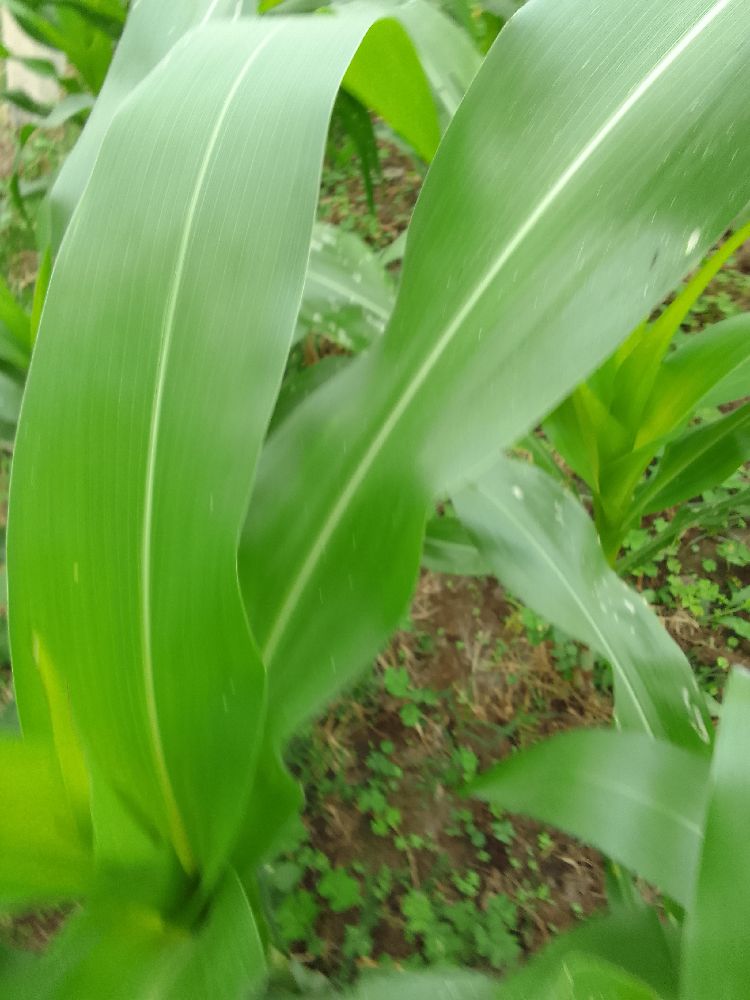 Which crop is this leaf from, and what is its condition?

maize, healthy
